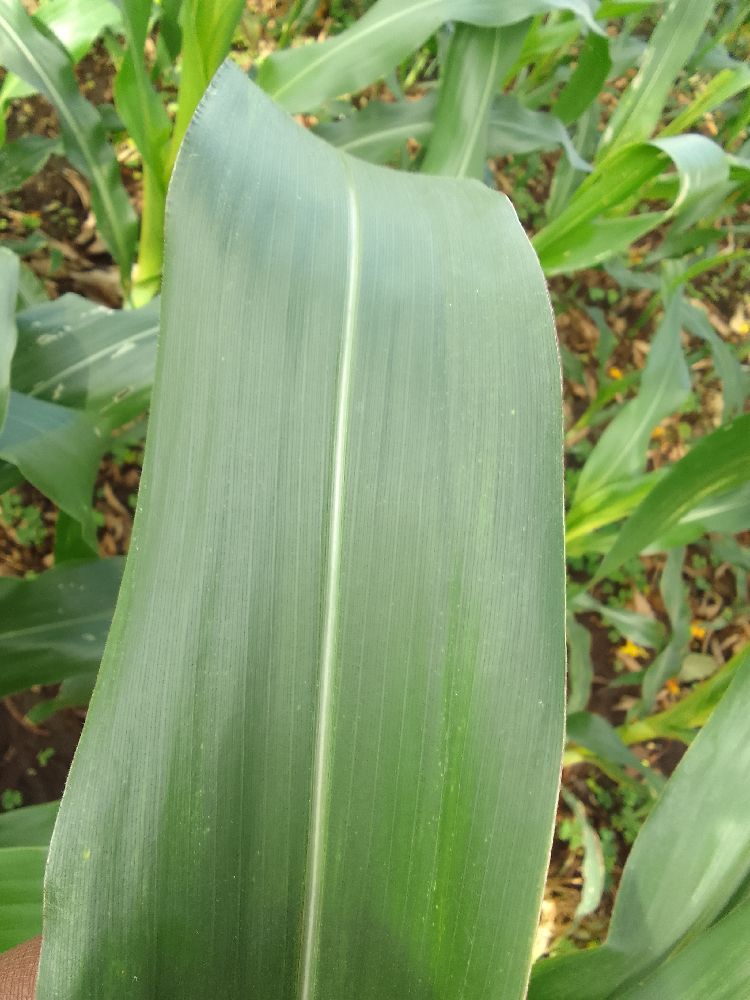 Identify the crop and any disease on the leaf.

maize, healthy
